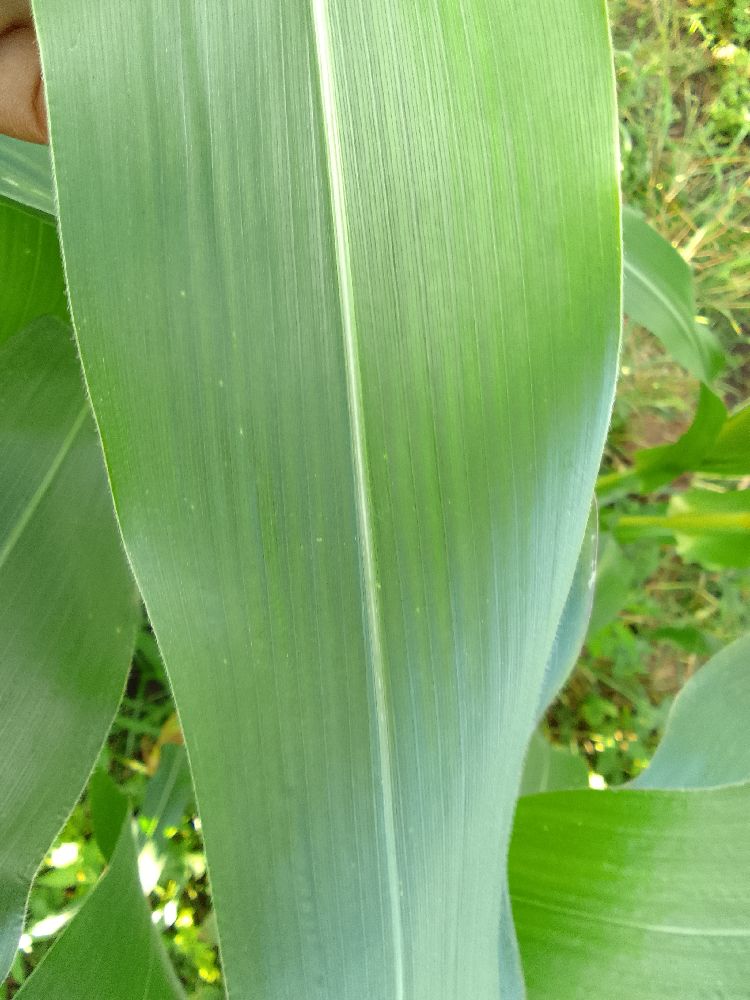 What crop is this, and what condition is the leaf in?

maize, healthy
